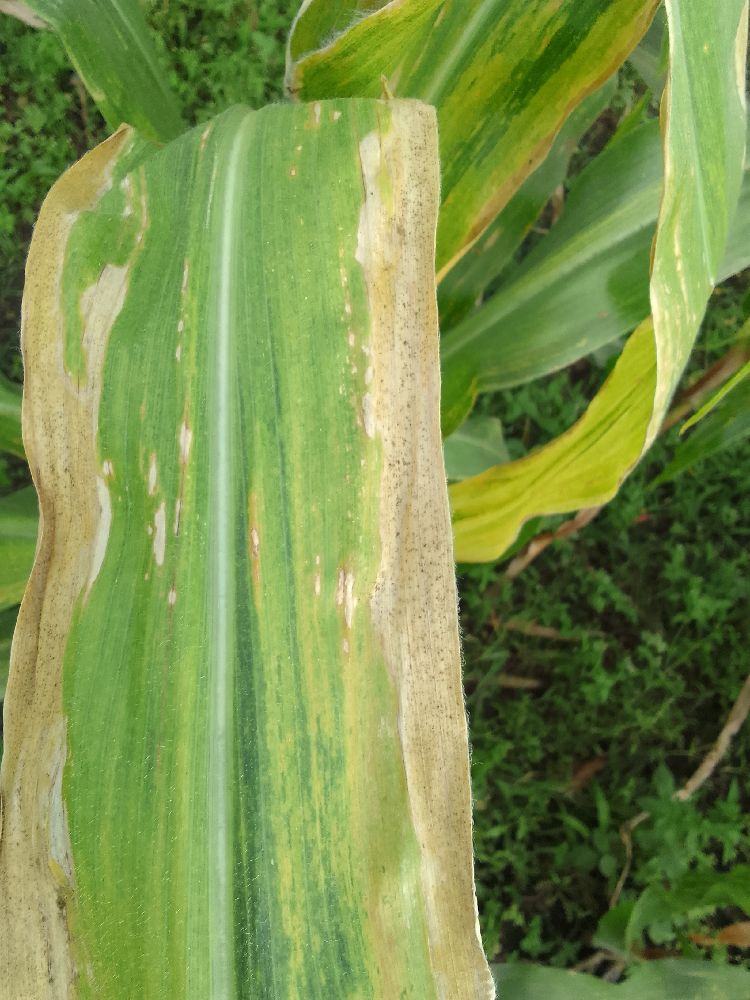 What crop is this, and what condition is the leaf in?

maize, maize lethal necrosis
